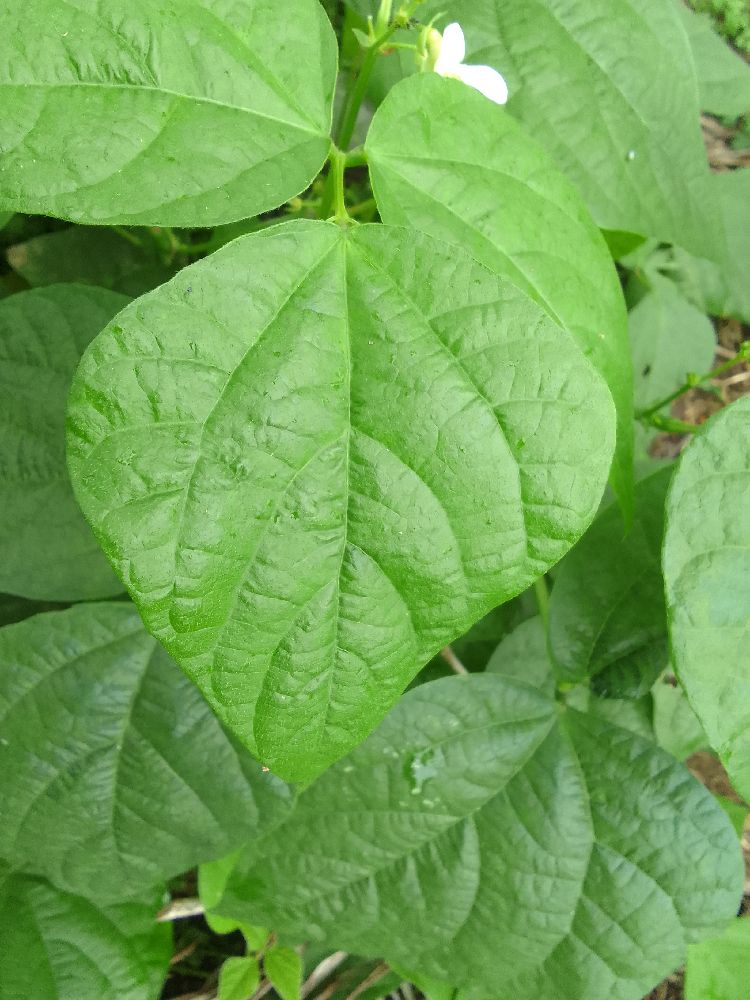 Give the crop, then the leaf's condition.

common bean, healthy
